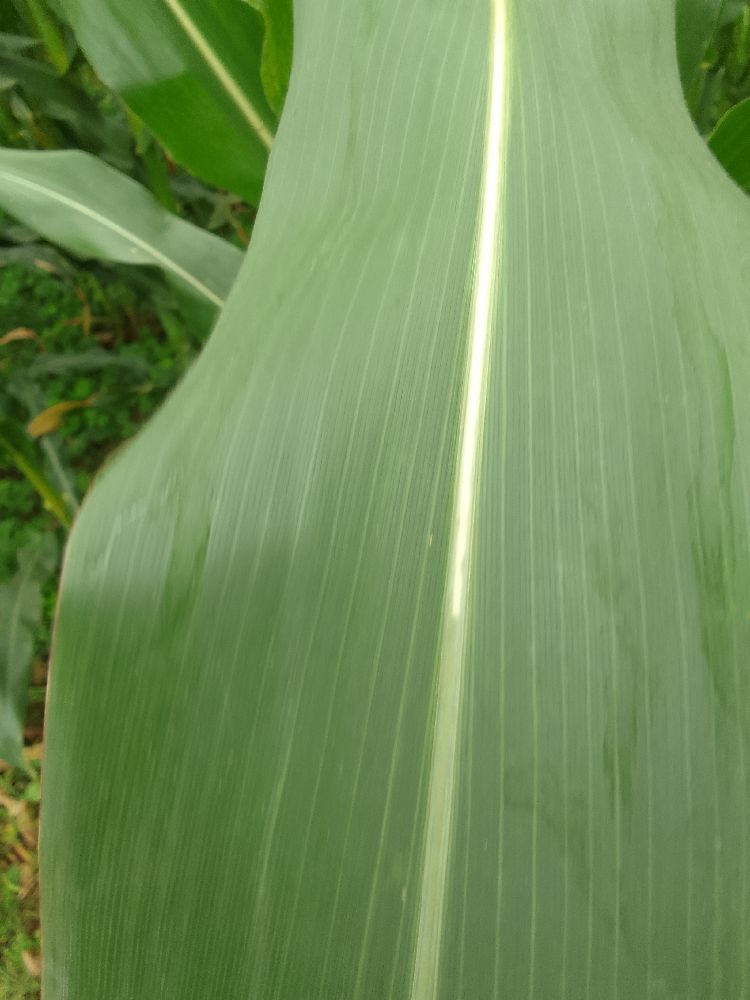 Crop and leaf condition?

maize, healthy
